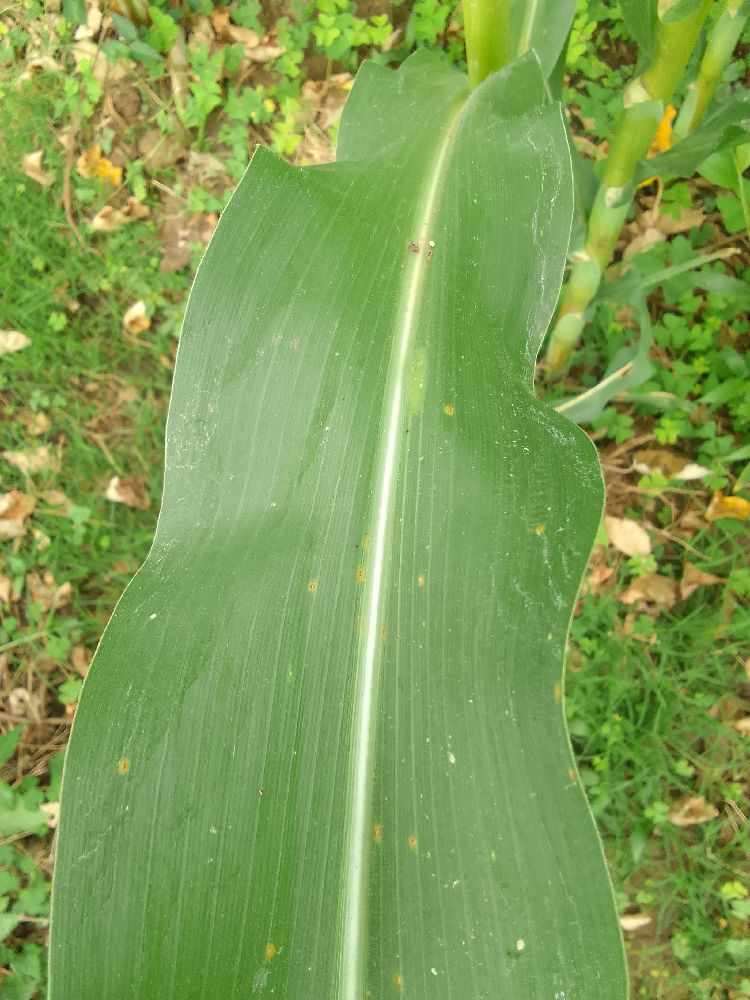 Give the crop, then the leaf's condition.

maize, healthy
